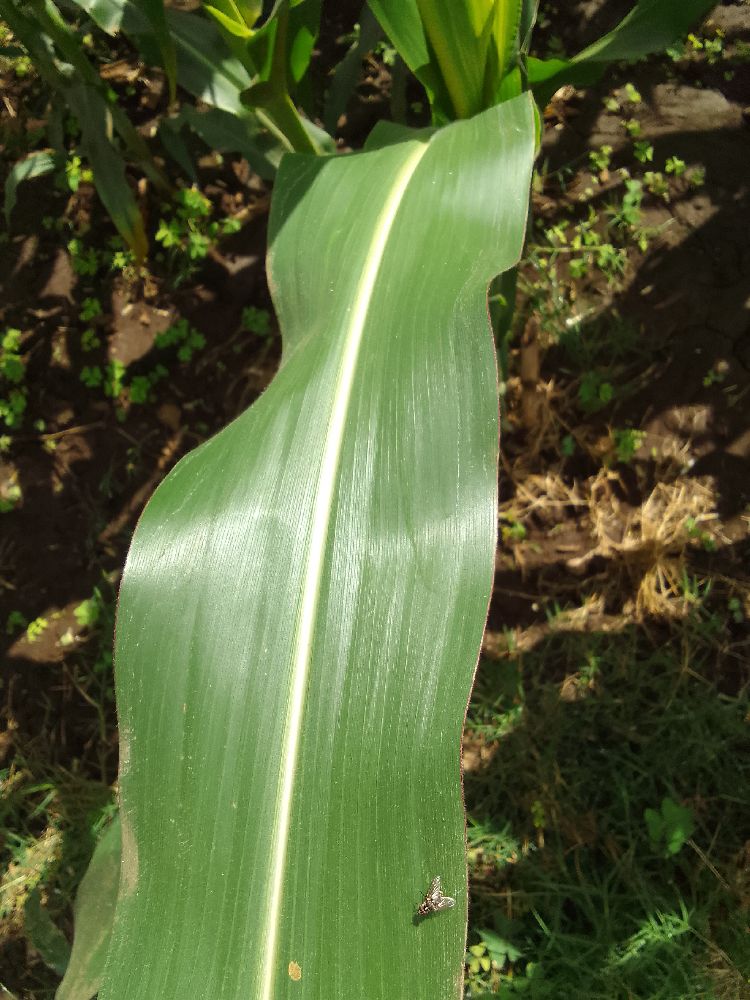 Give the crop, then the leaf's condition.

maize, healthy
